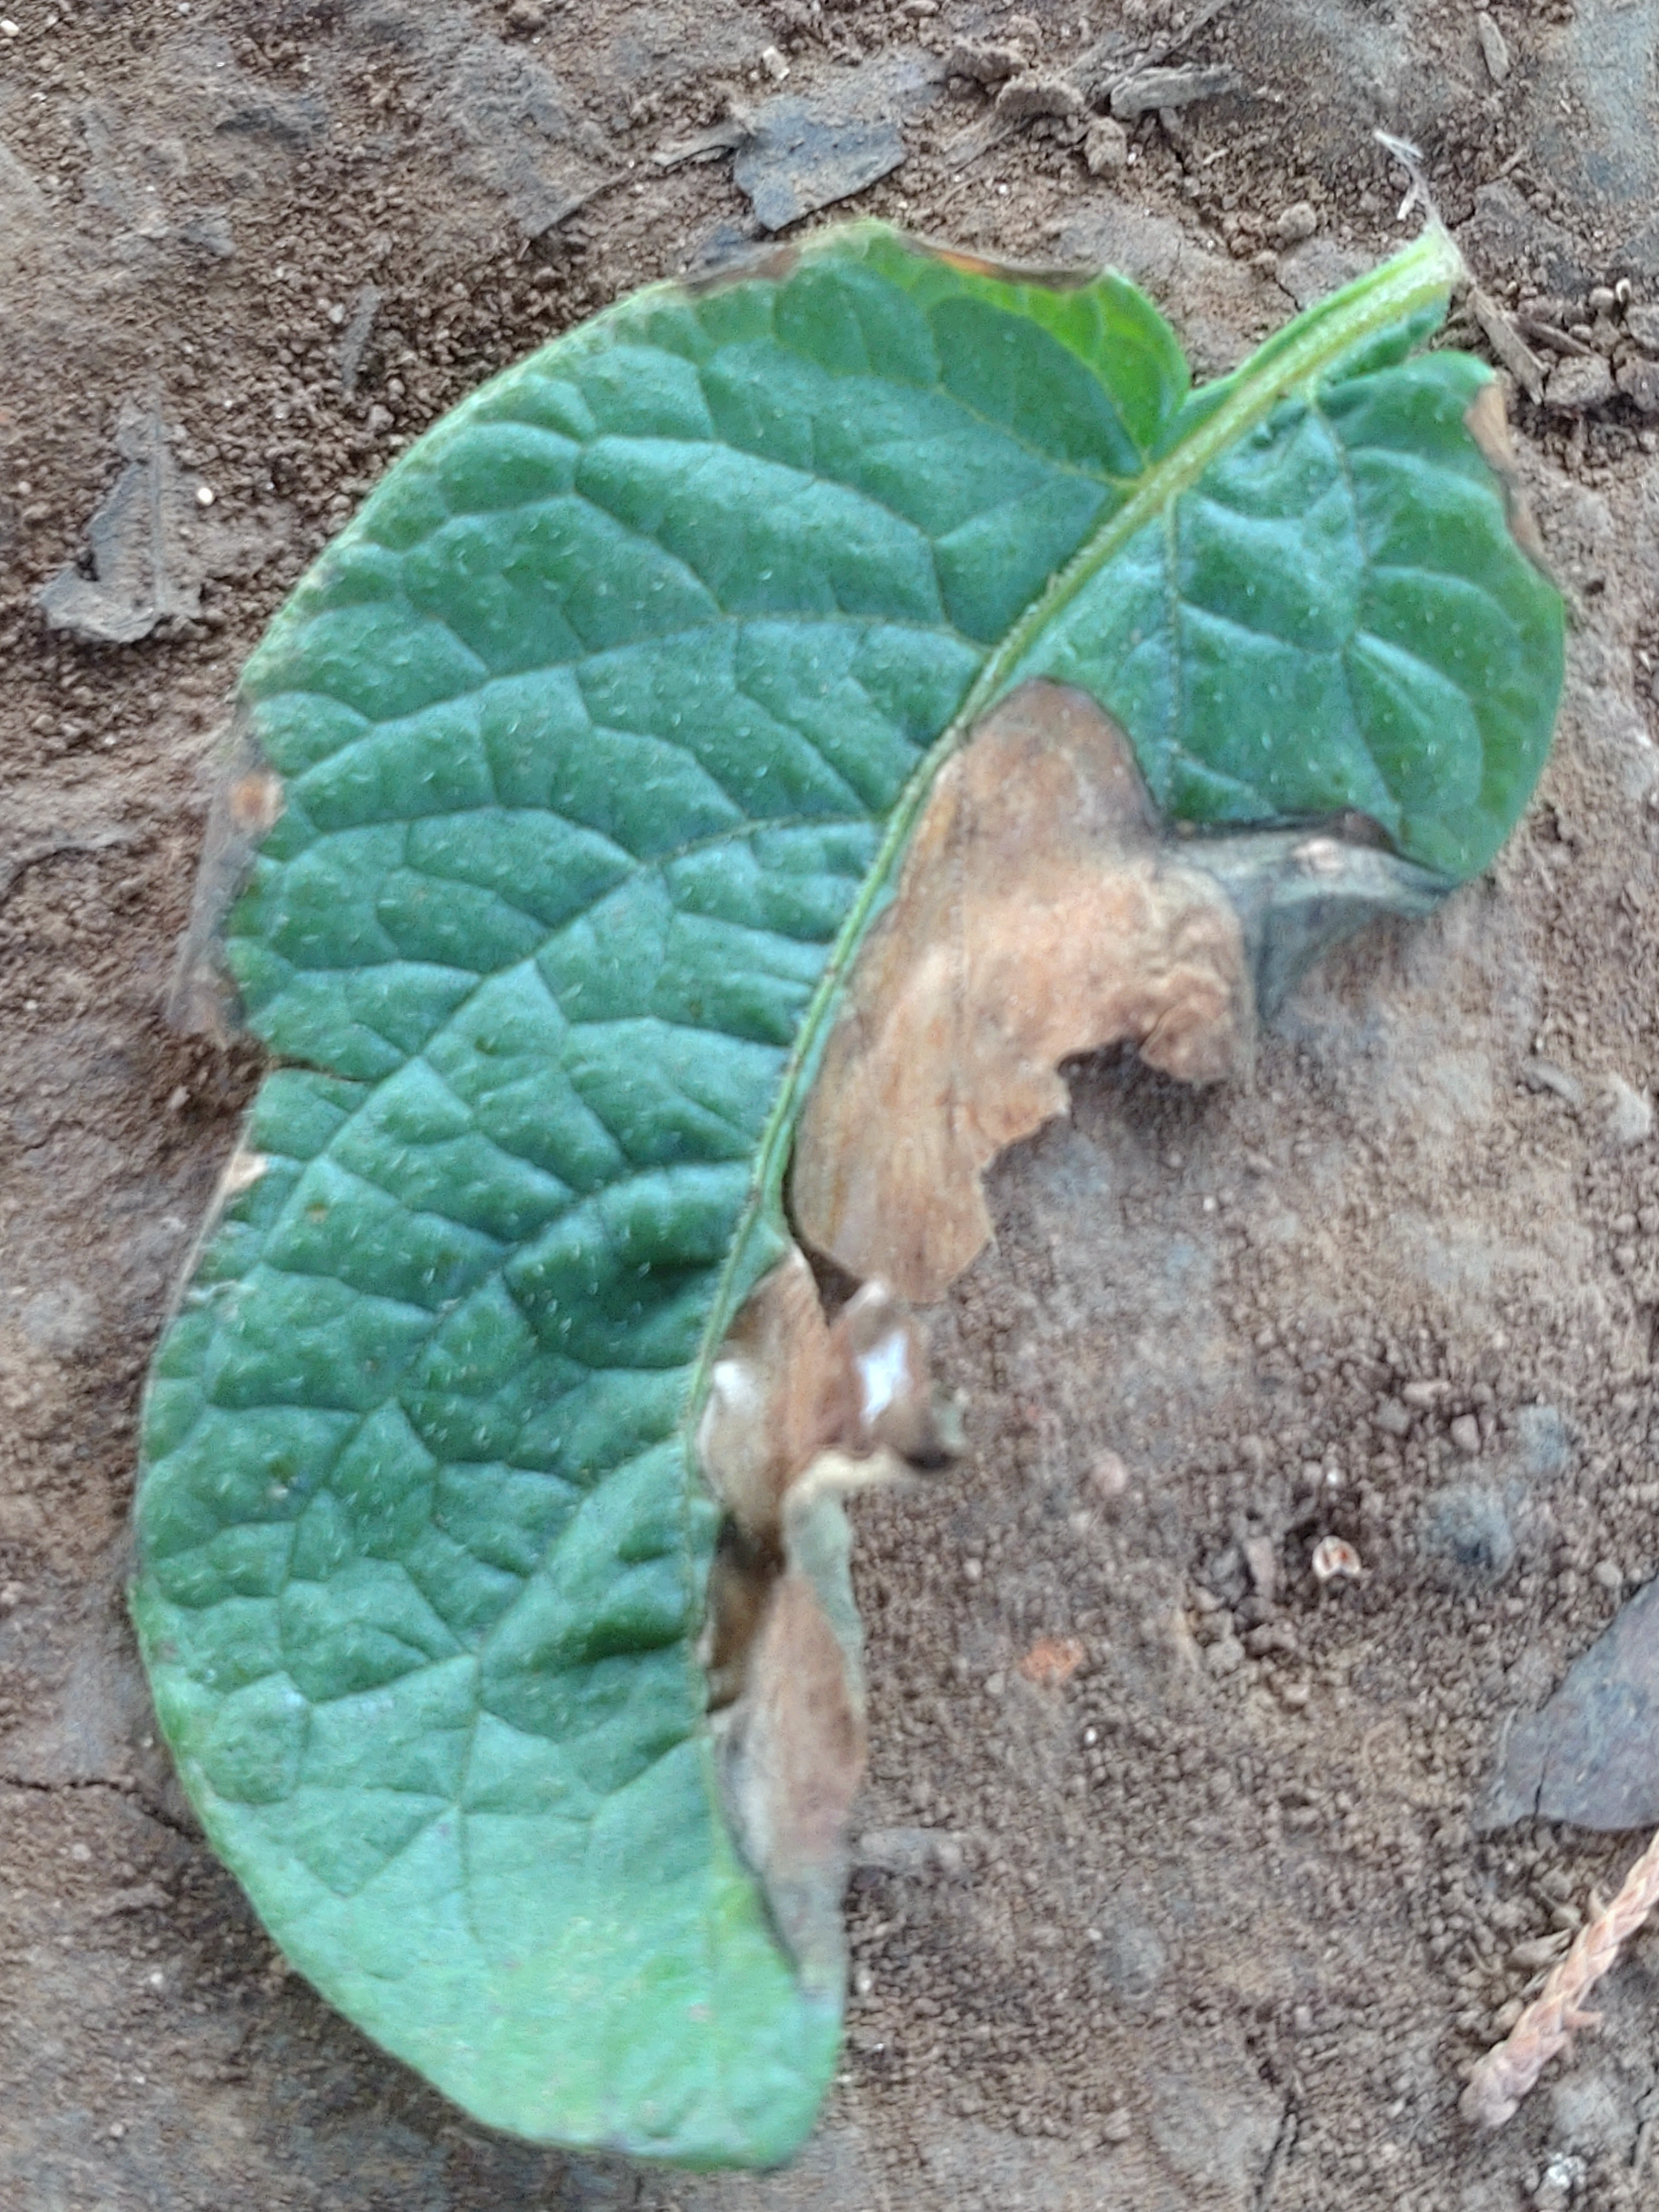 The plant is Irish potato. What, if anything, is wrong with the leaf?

early blight
